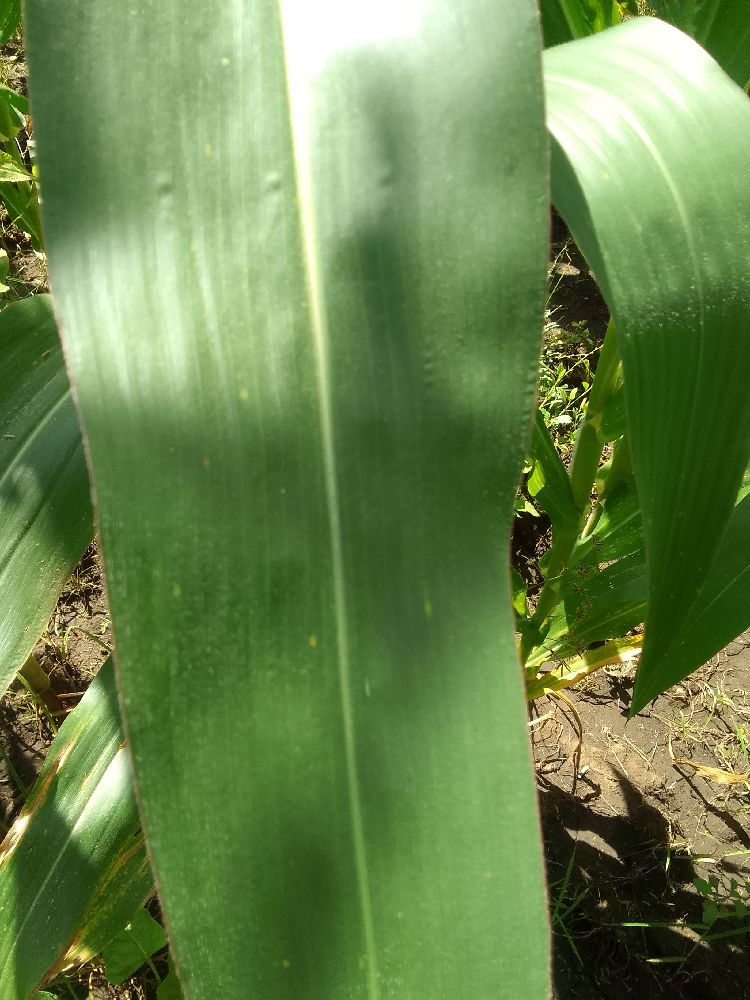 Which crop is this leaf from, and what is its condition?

maize, healthy
